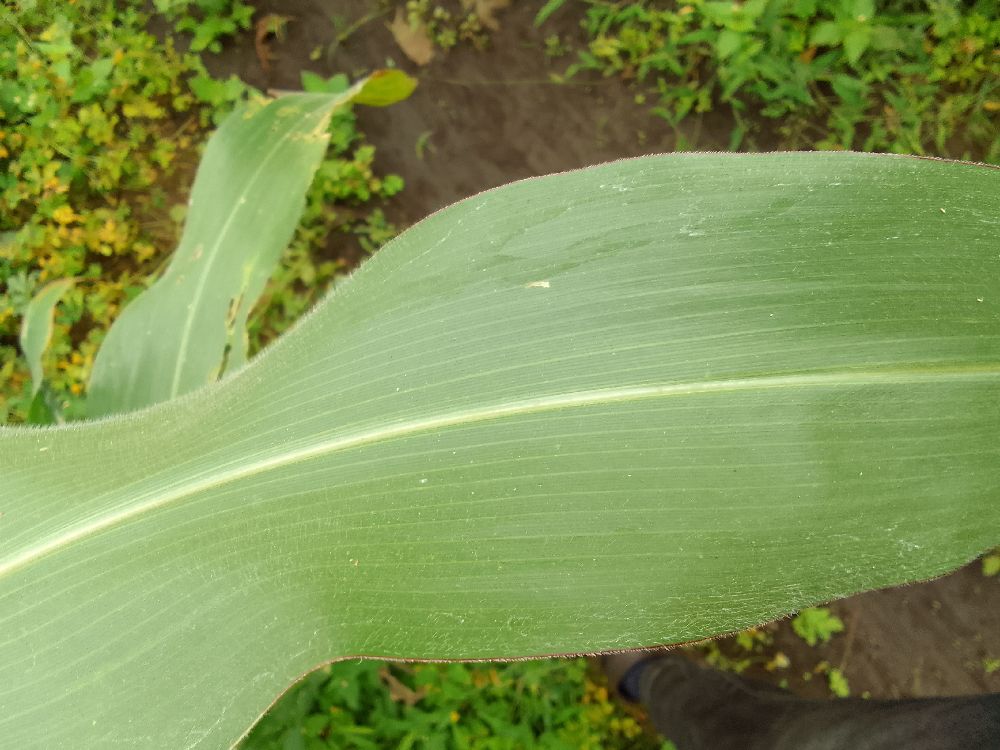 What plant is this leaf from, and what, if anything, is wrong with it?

maize, healthy
